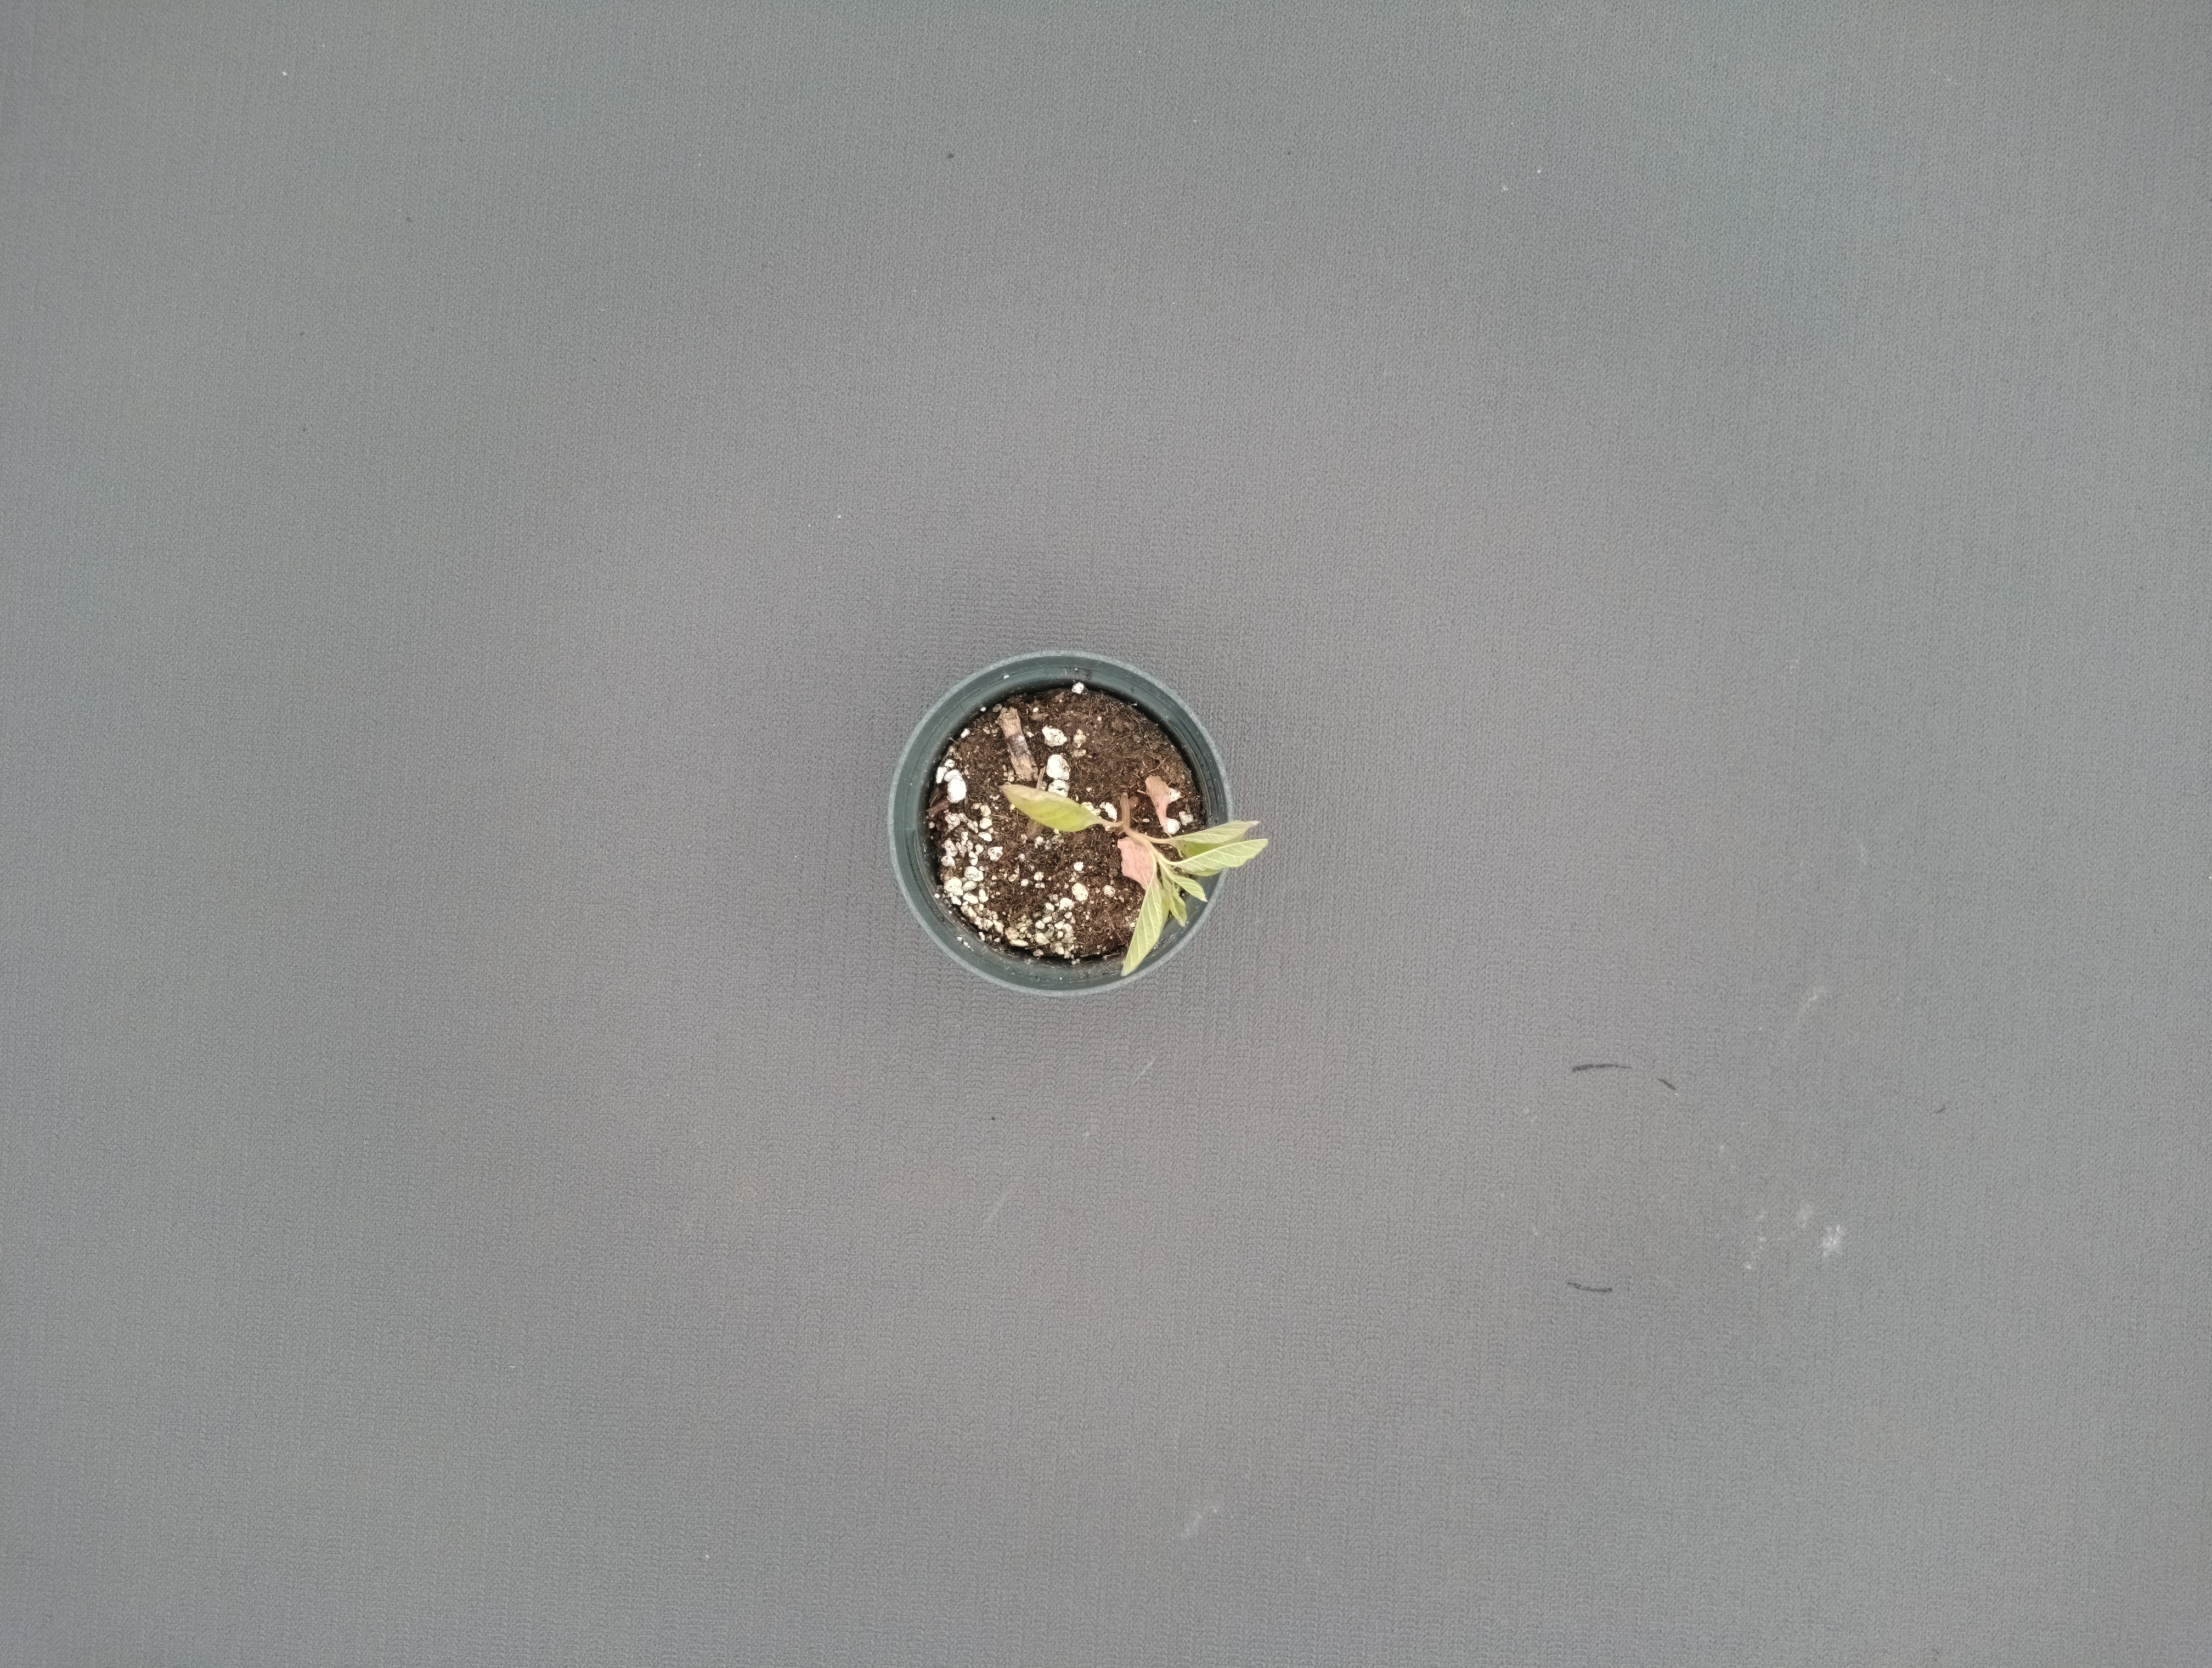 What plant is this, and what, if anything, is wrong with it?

waterhemp, chlorosis only
